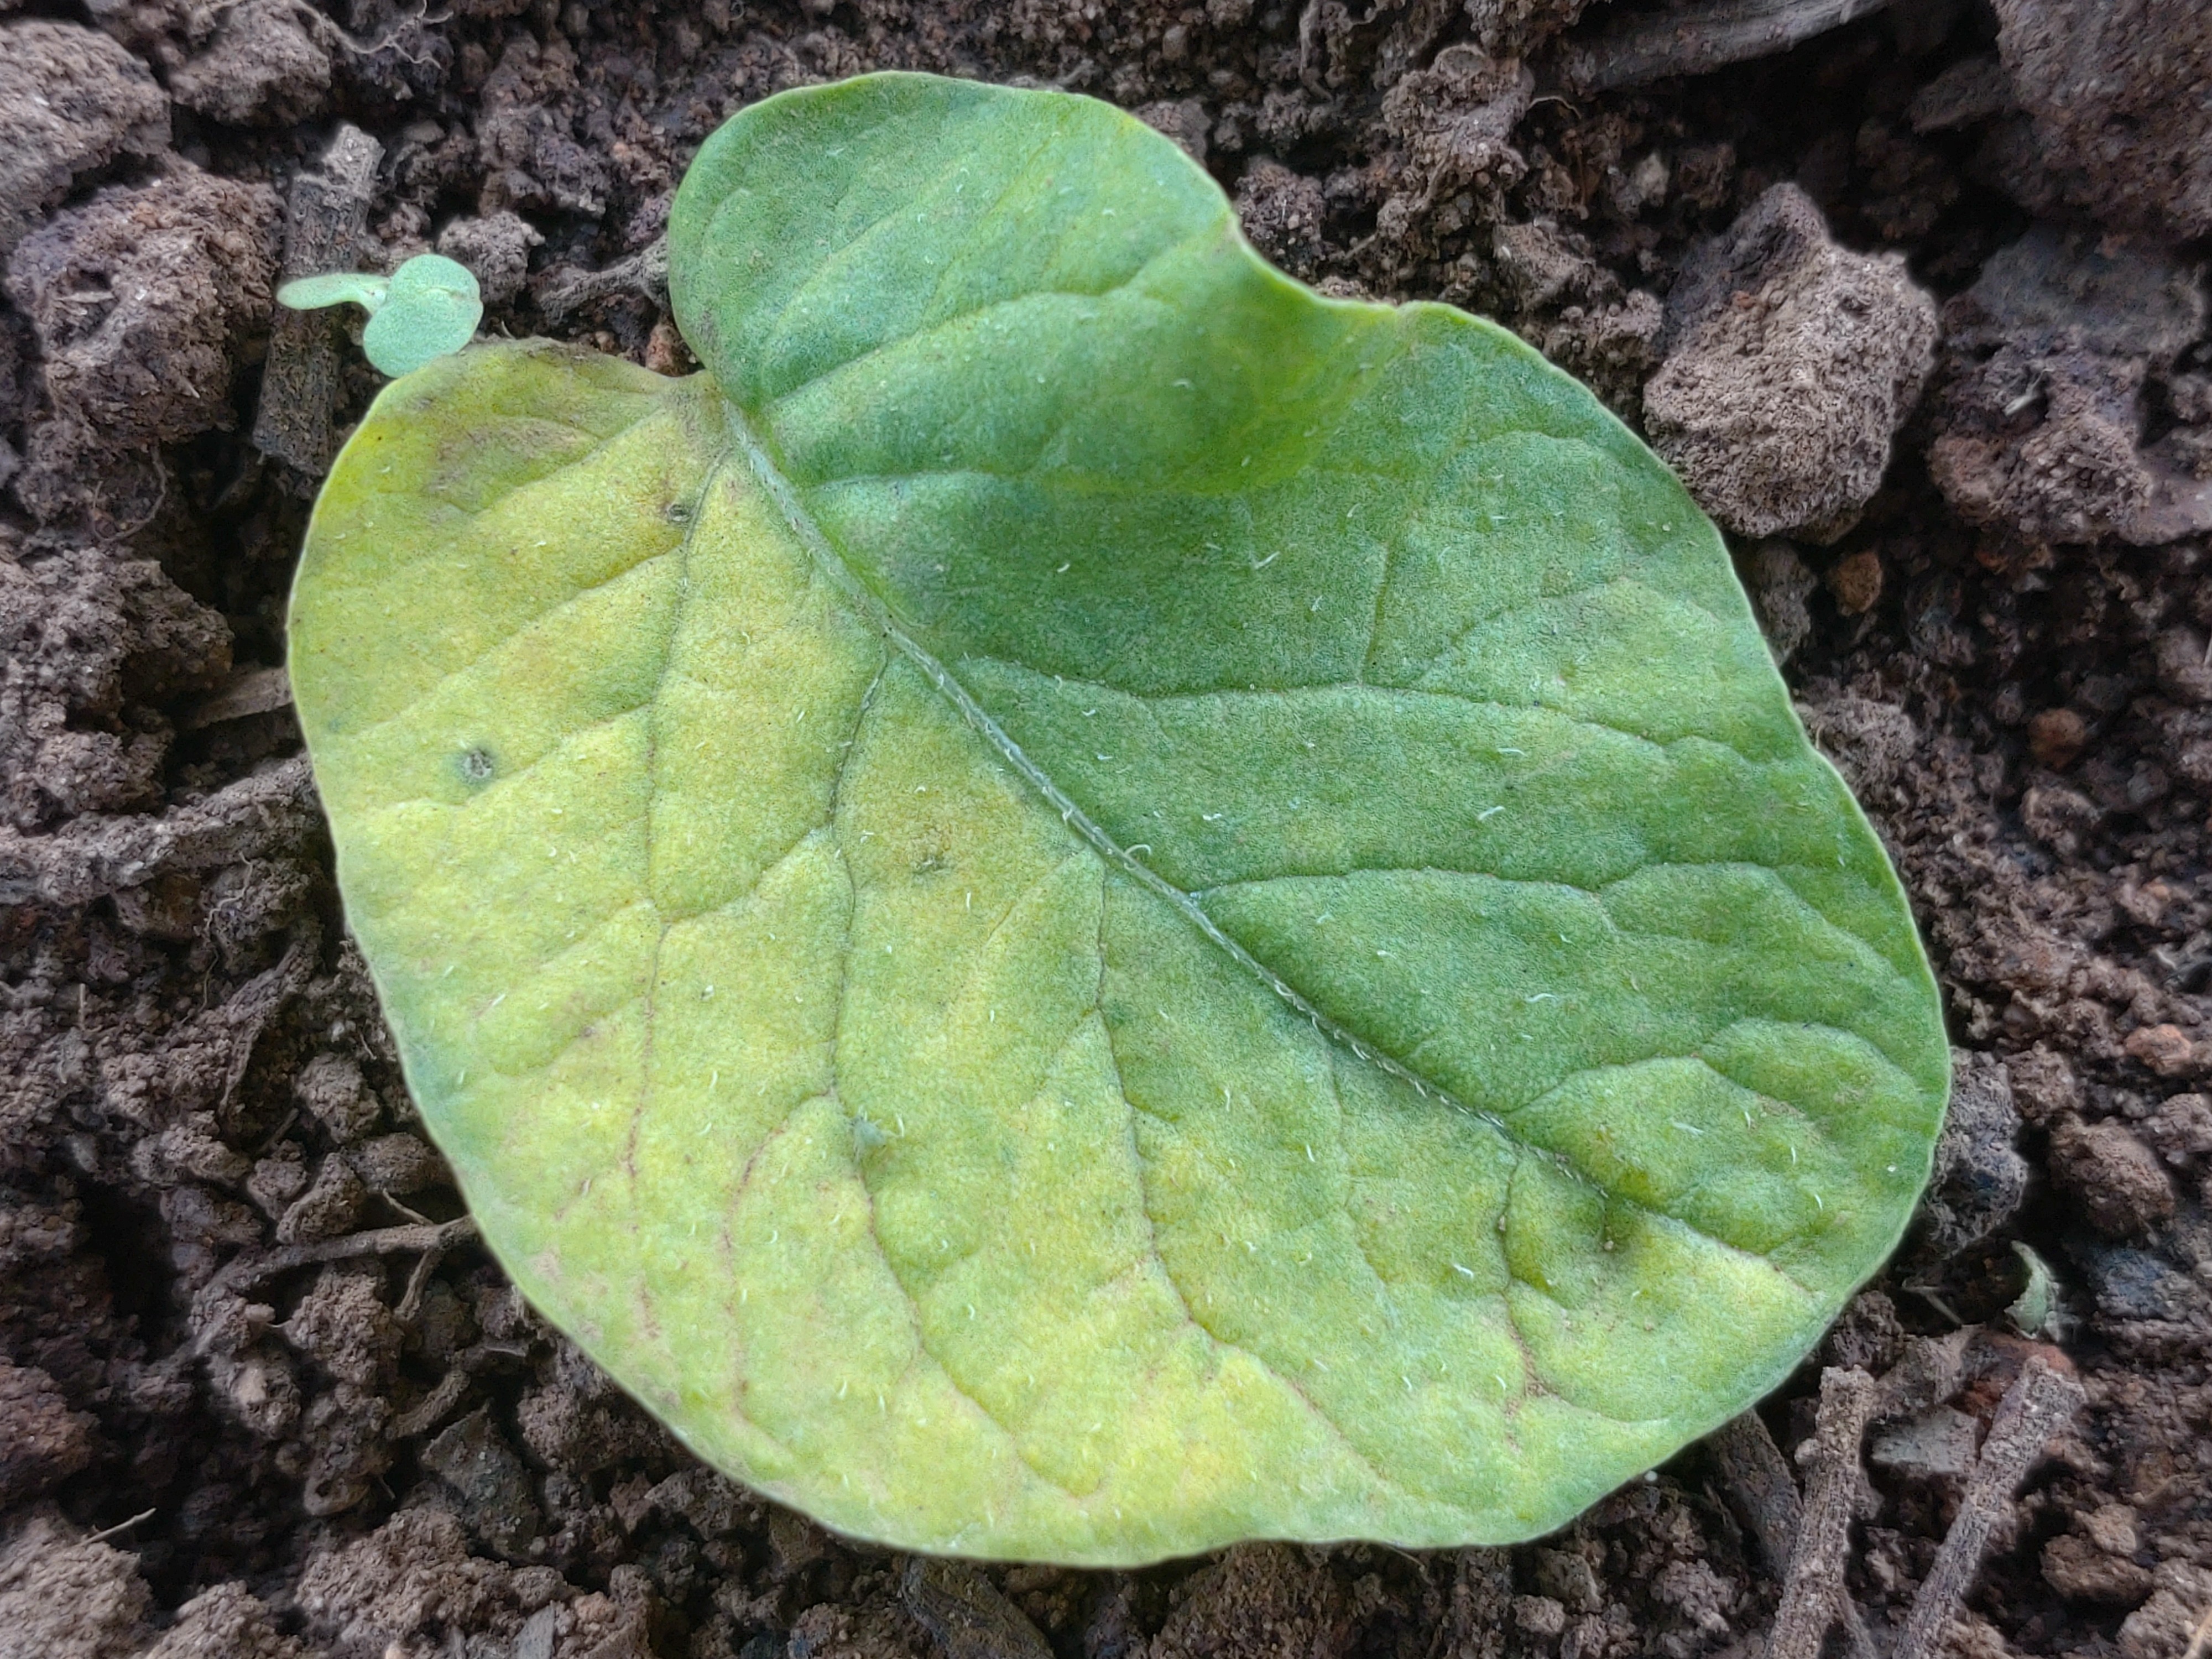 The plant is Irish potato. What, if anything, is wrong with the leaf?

late blight
